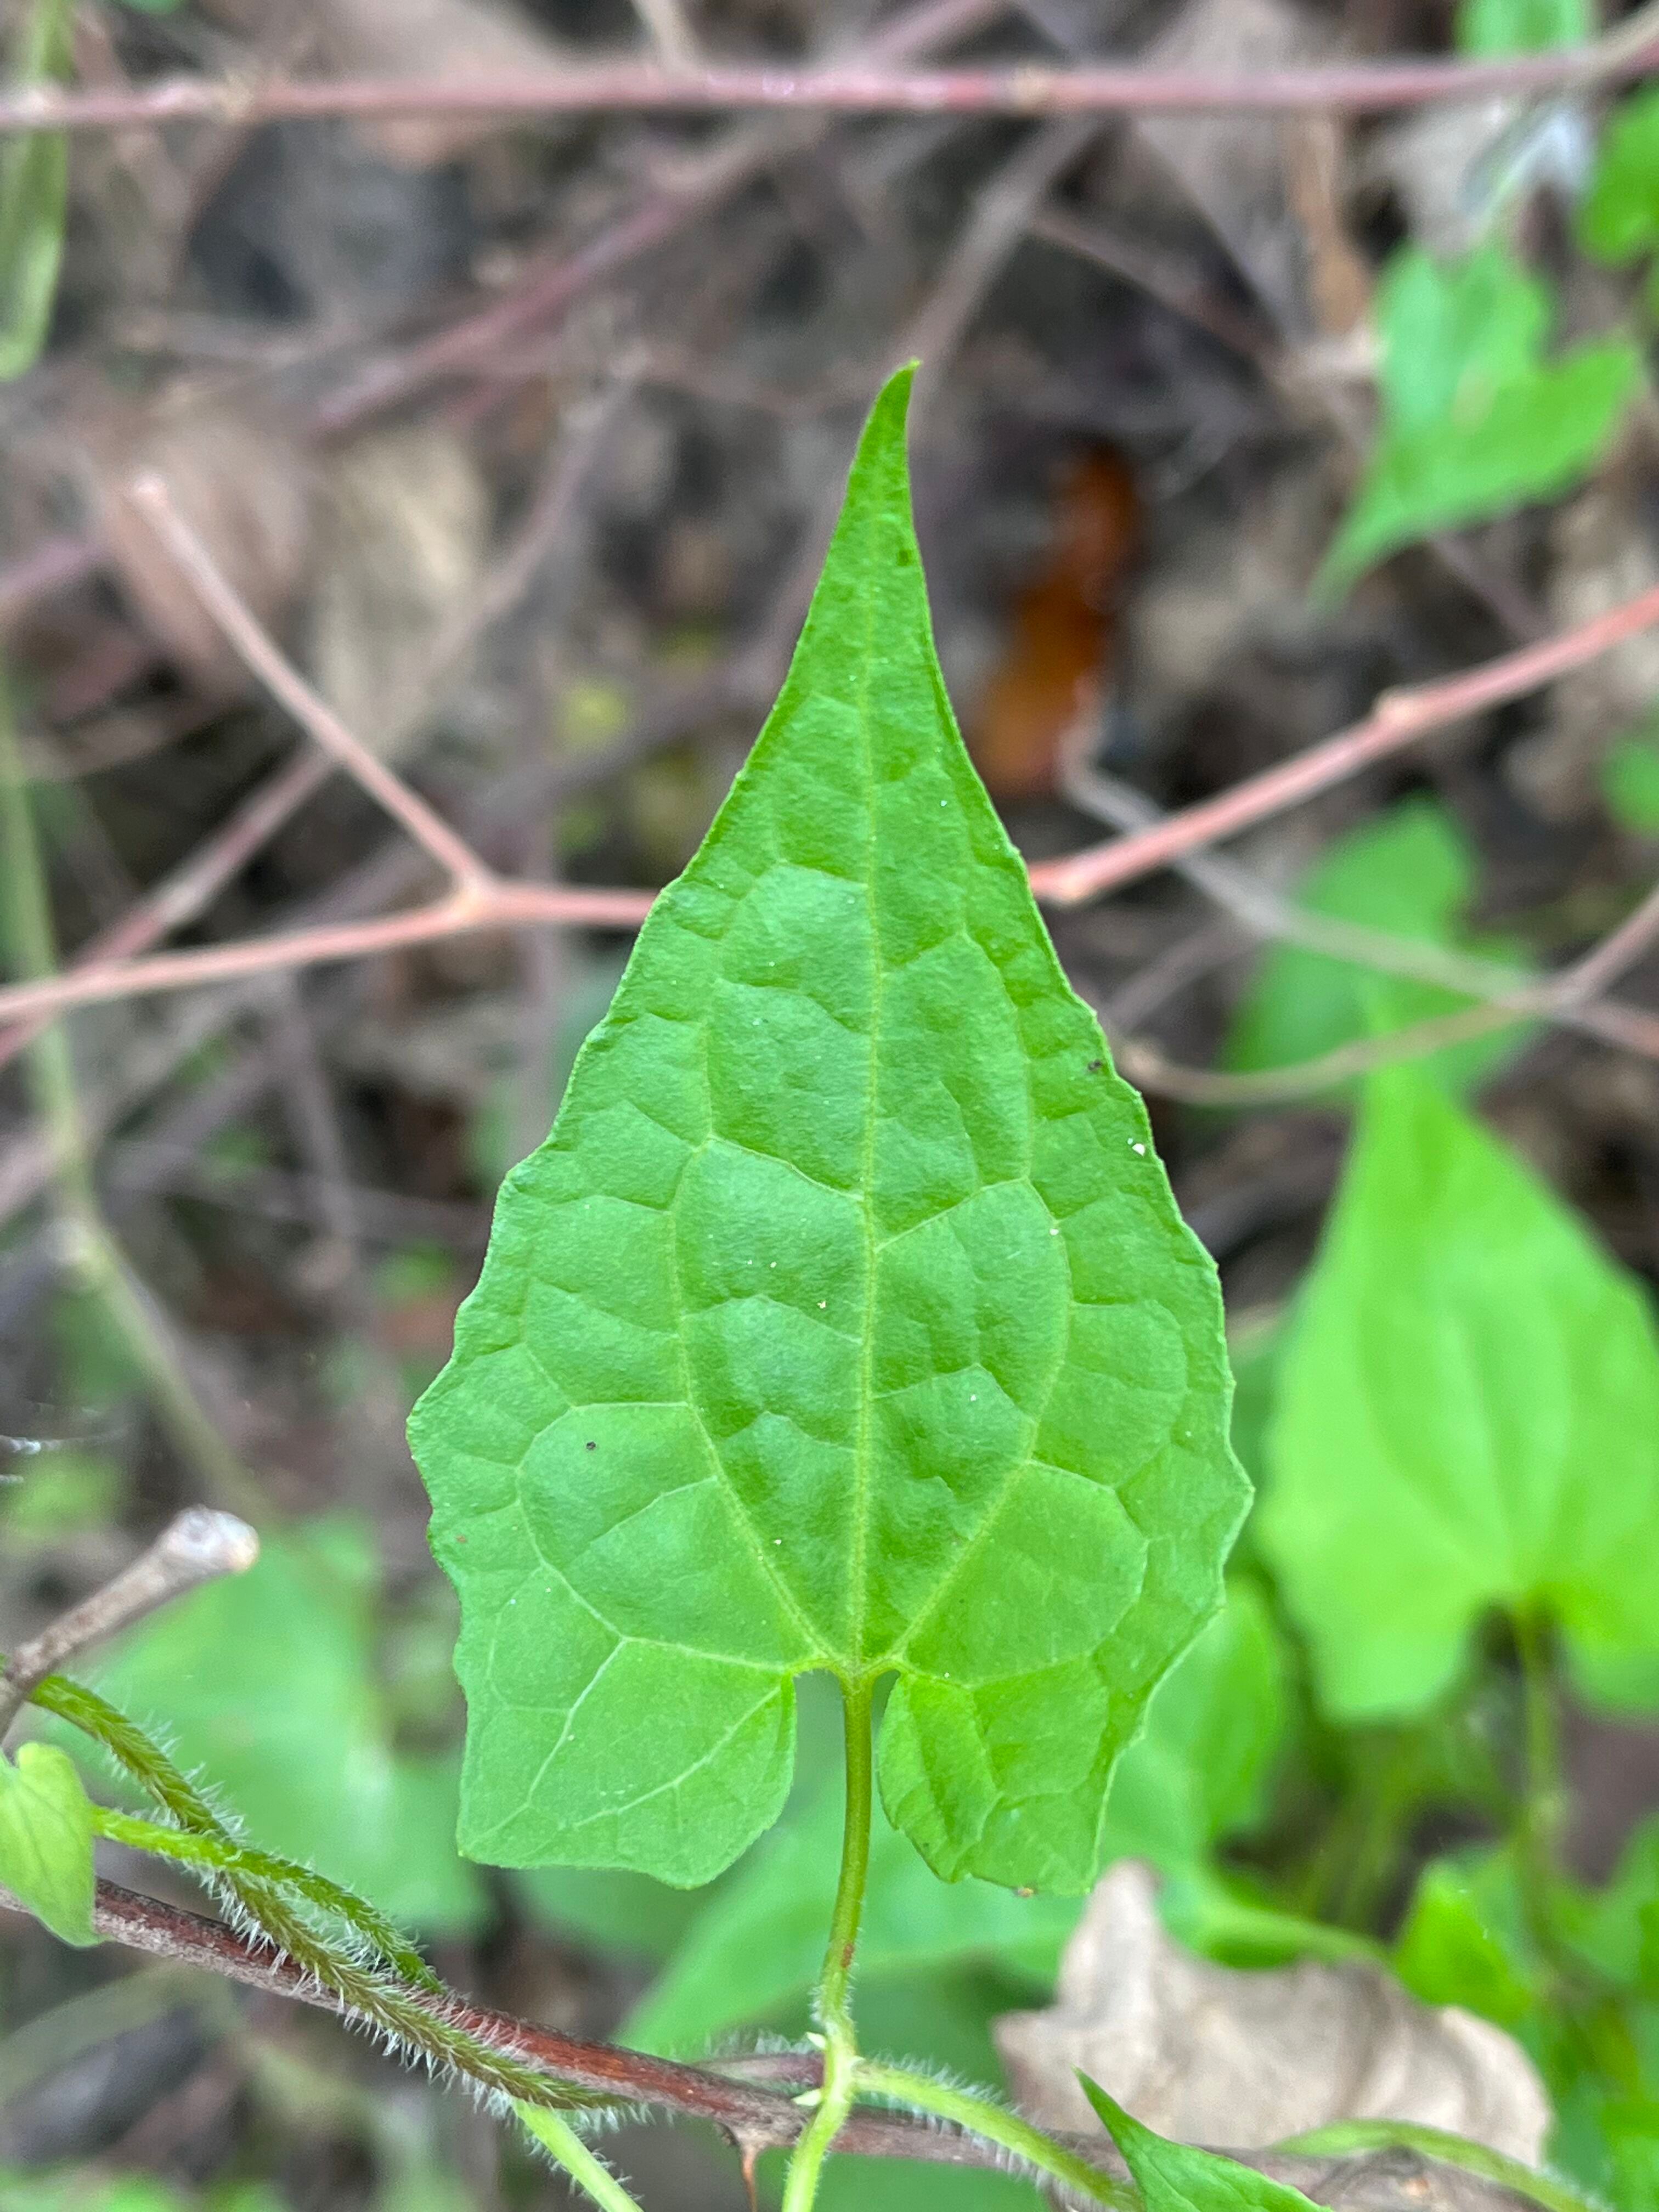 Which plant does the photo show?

bitter vine
